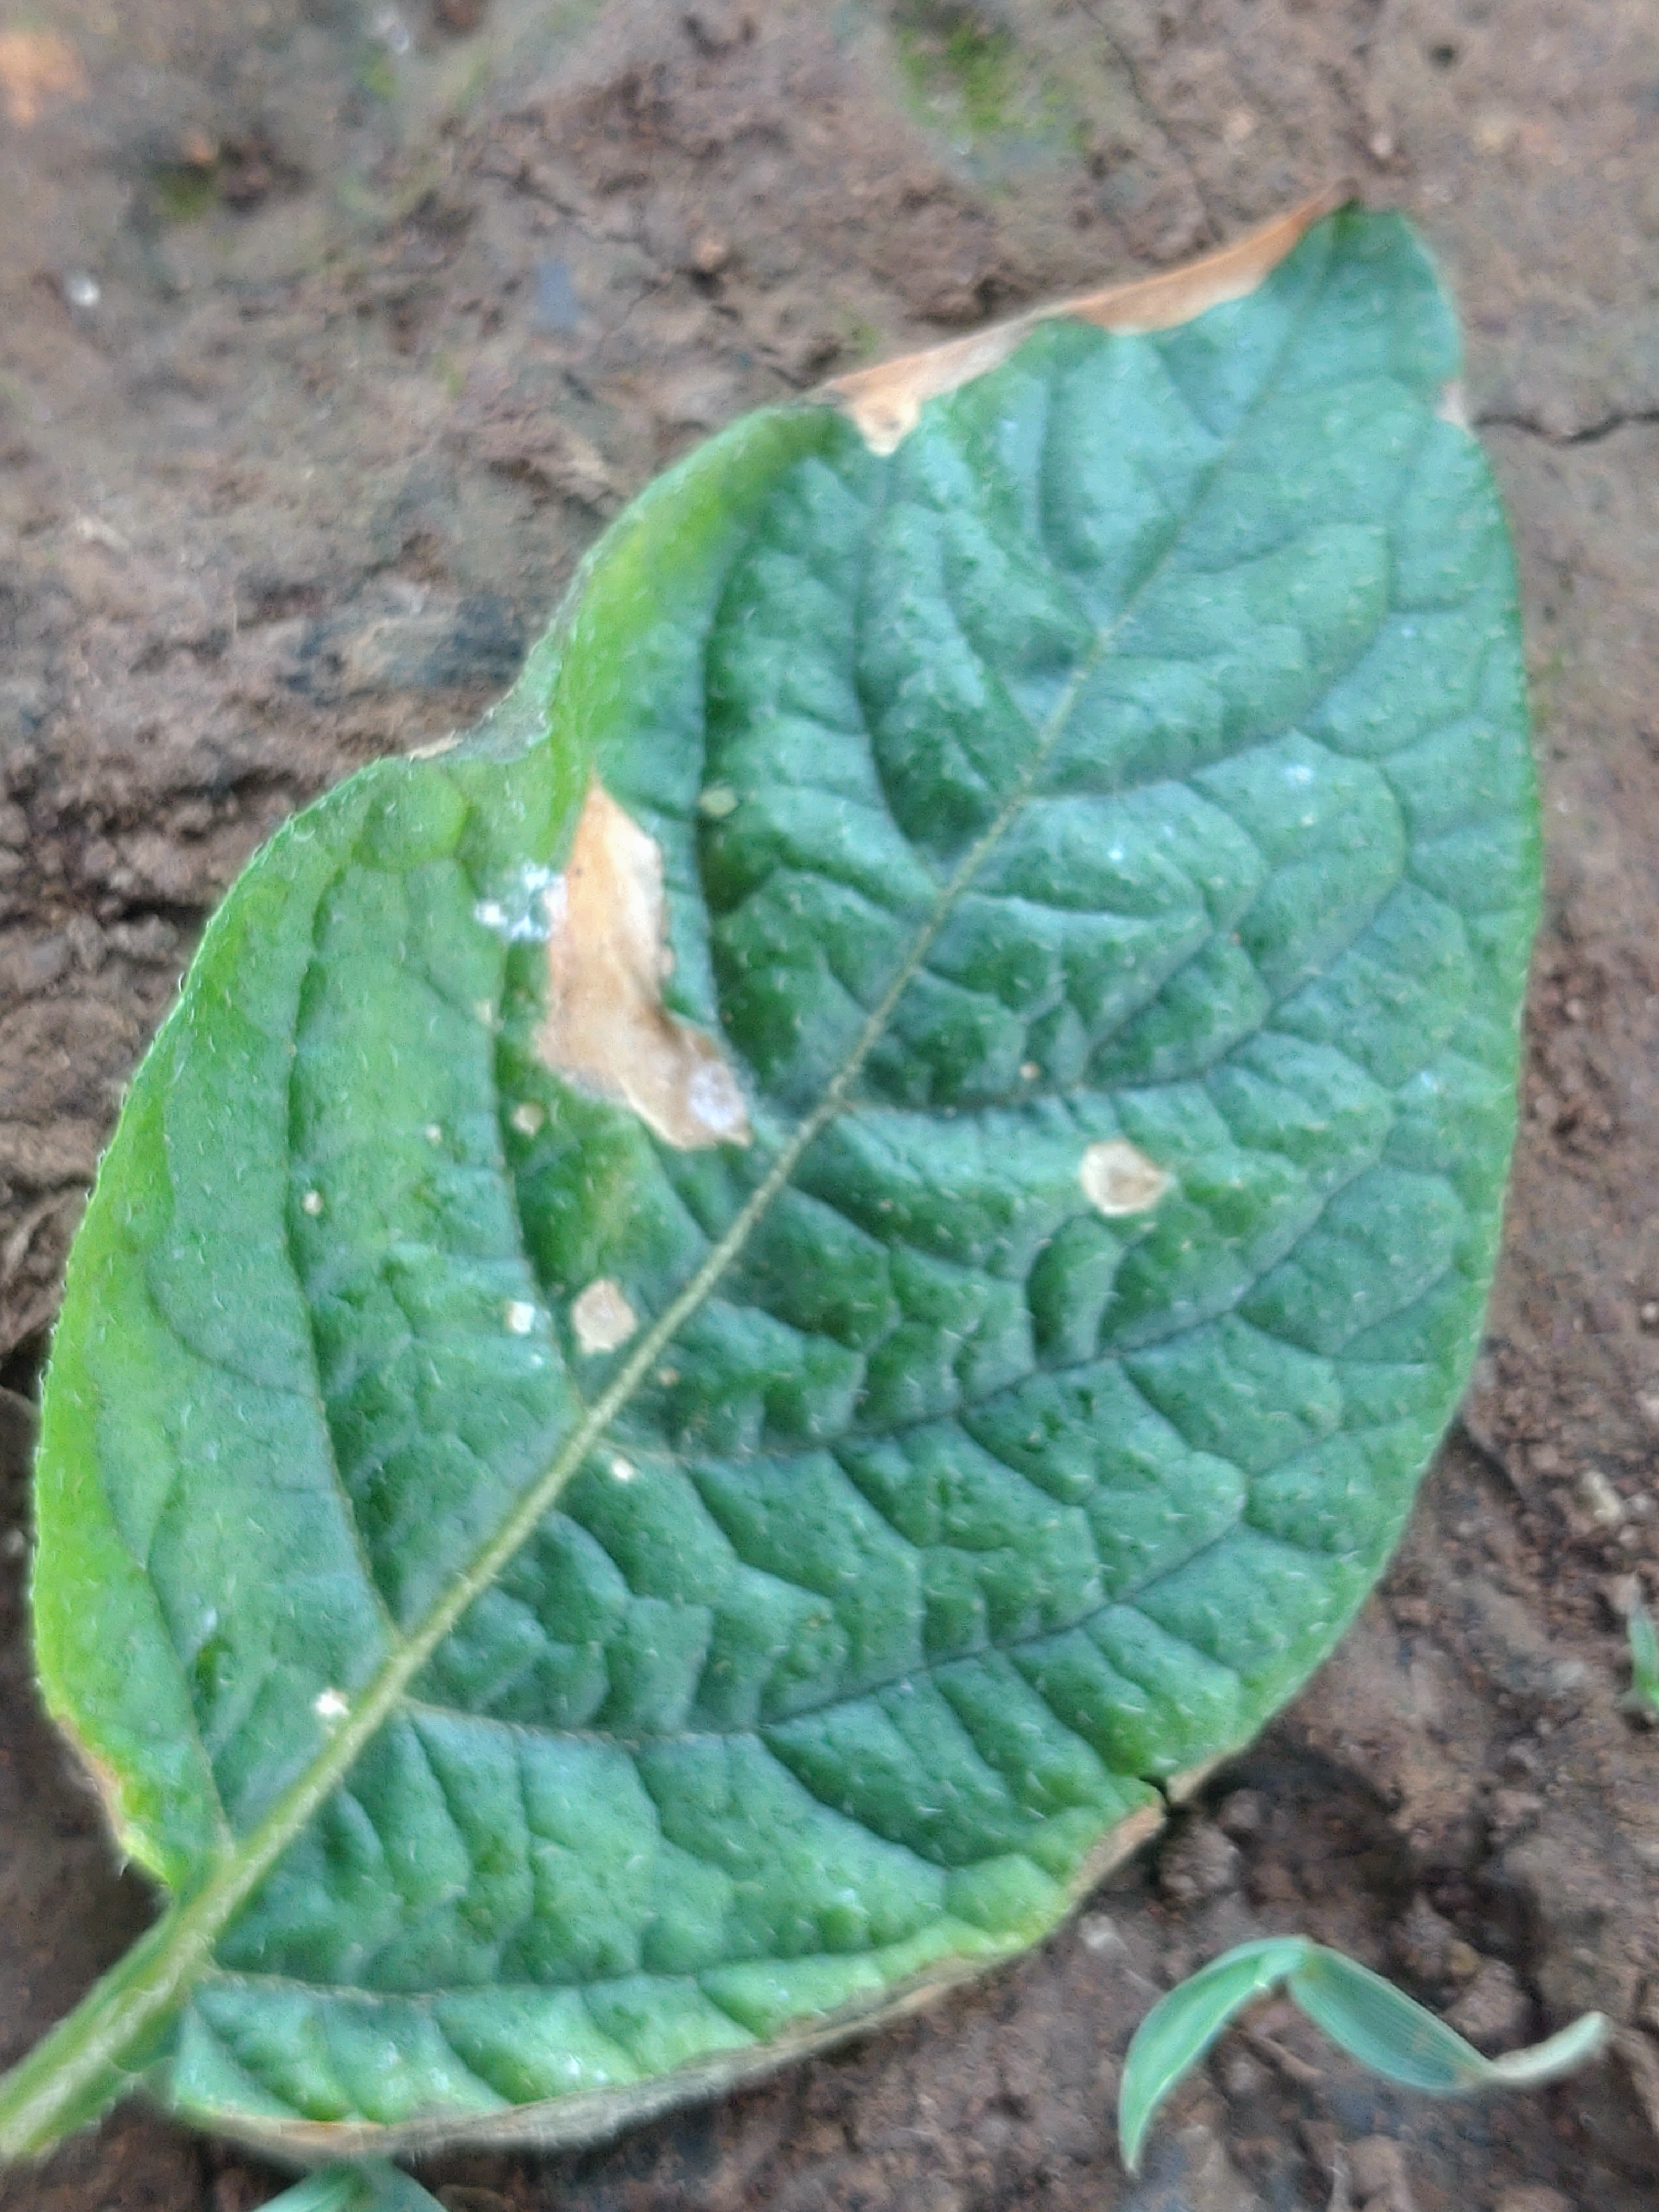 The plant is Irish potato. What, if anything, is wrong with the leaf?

early blight
